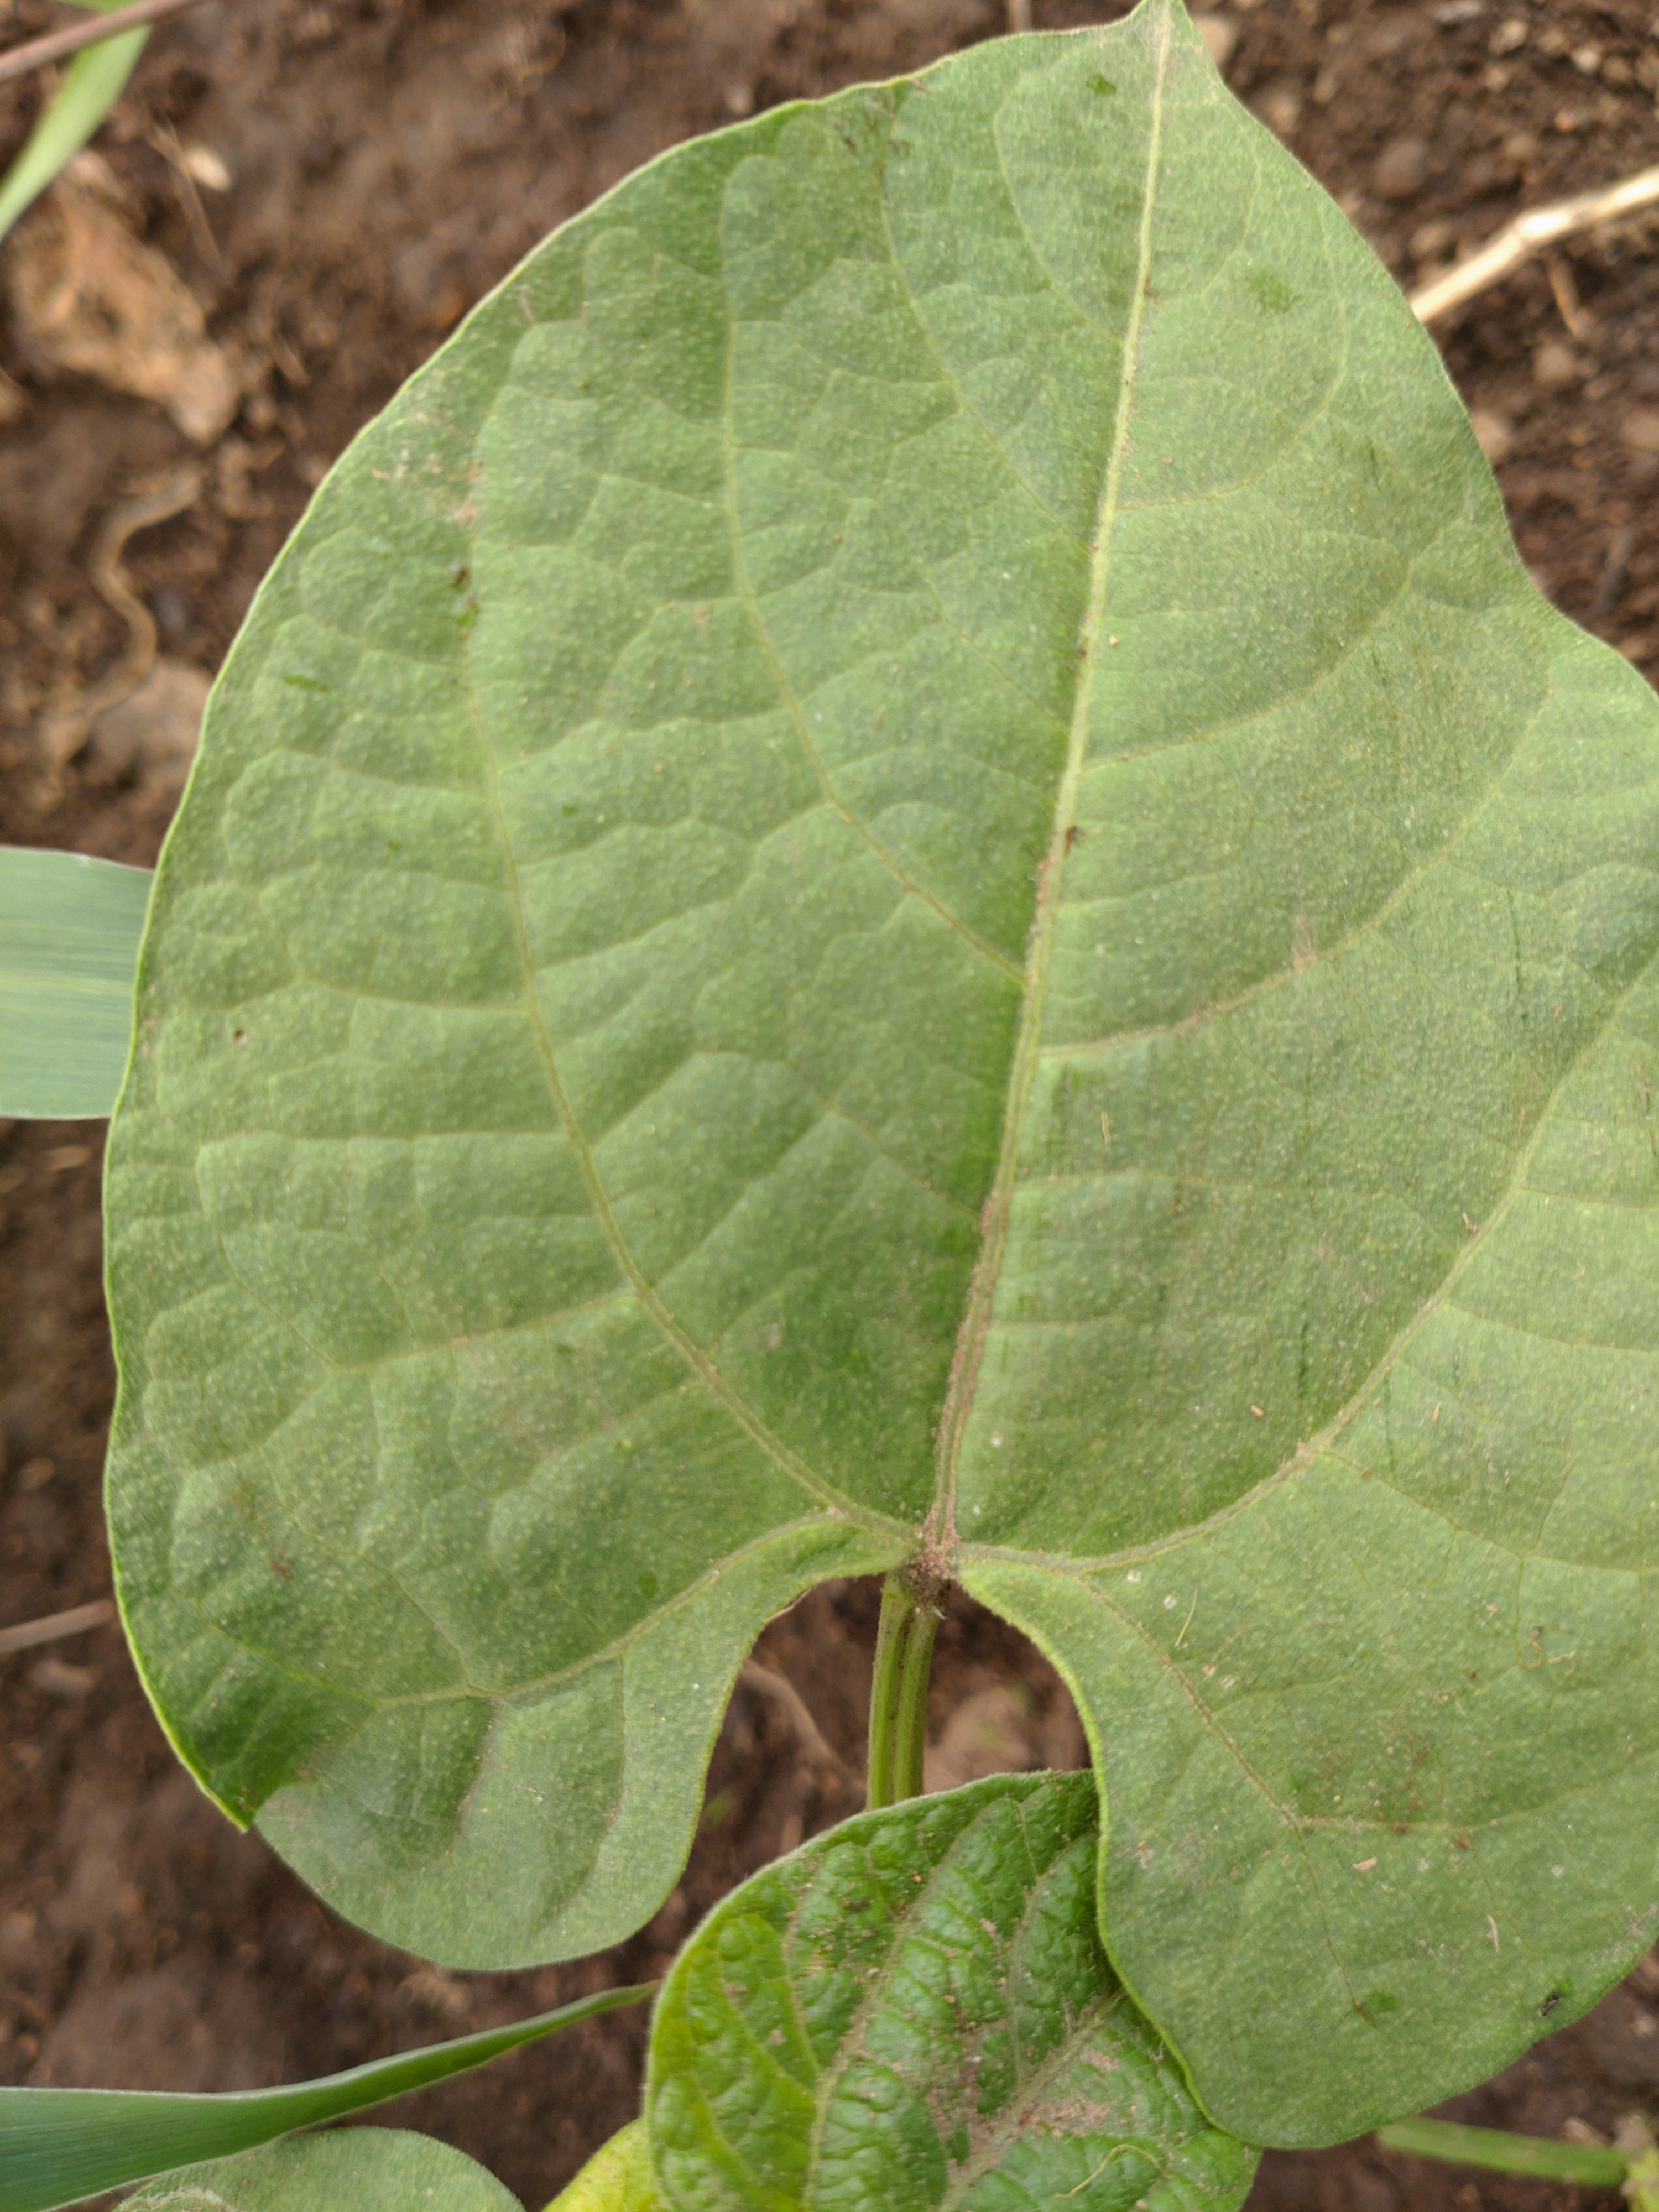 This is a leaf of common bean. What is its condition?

healthy
